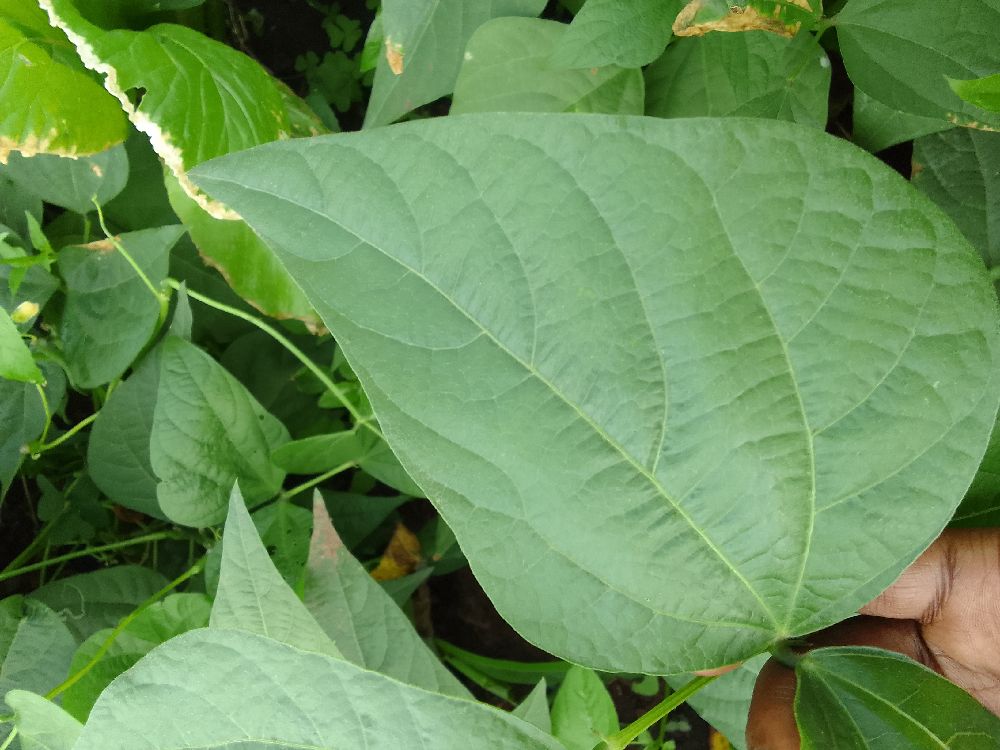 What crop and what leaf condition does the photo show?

common bean, healthy
